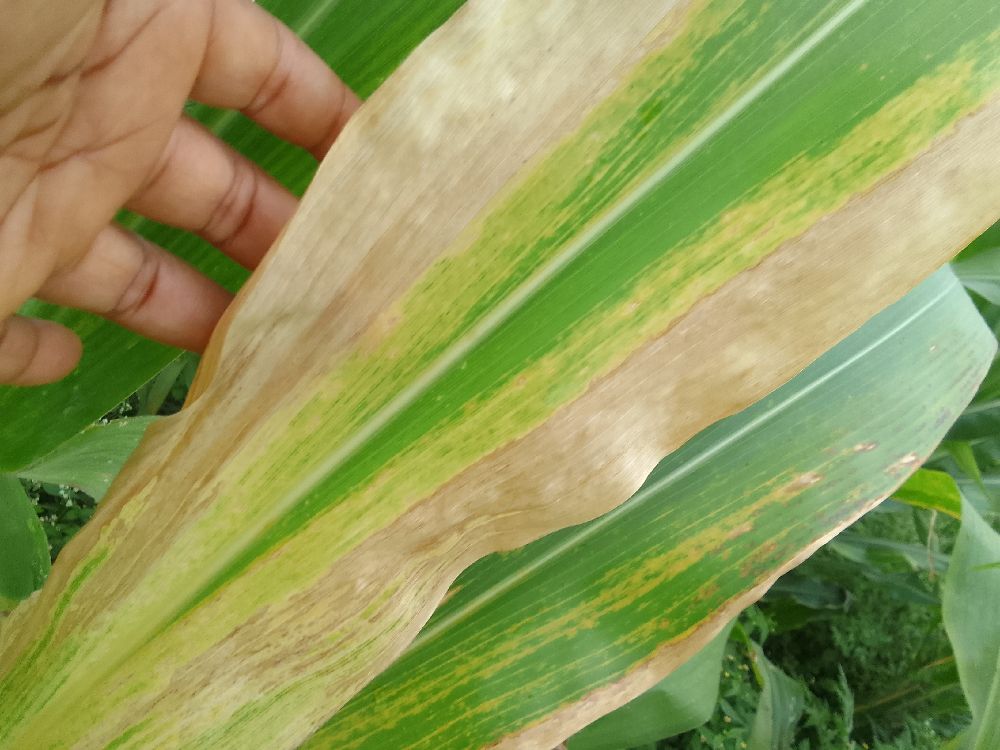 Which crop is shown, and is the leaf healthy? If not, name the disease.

maize, maize lethal necrosis
